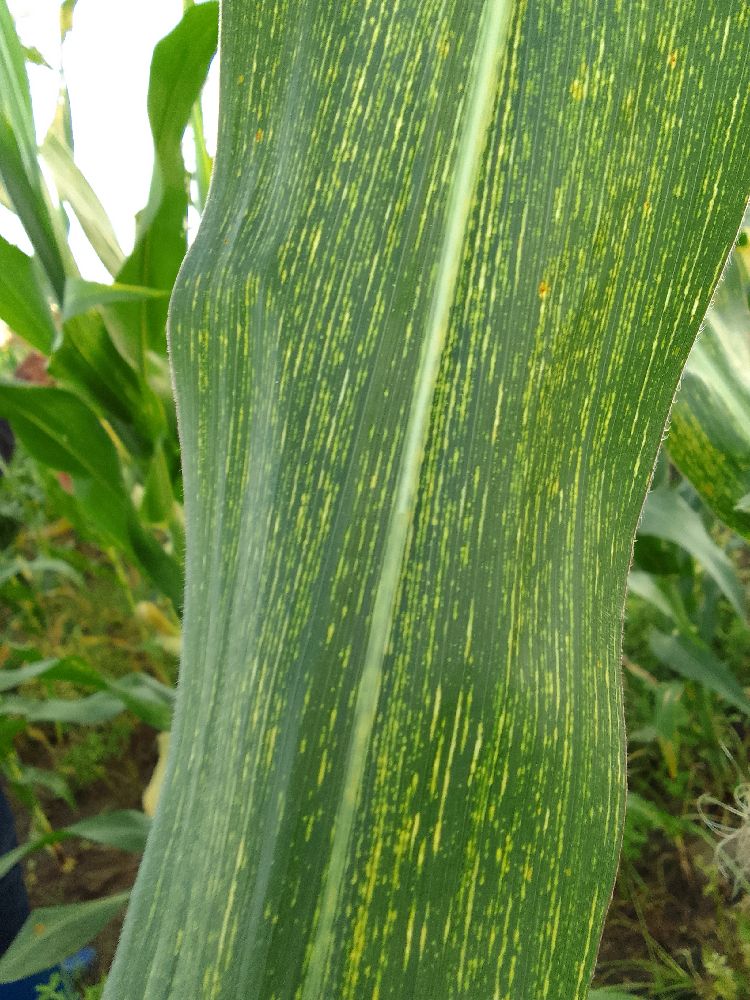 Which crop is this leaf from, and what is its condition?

maize, maize streak virus
